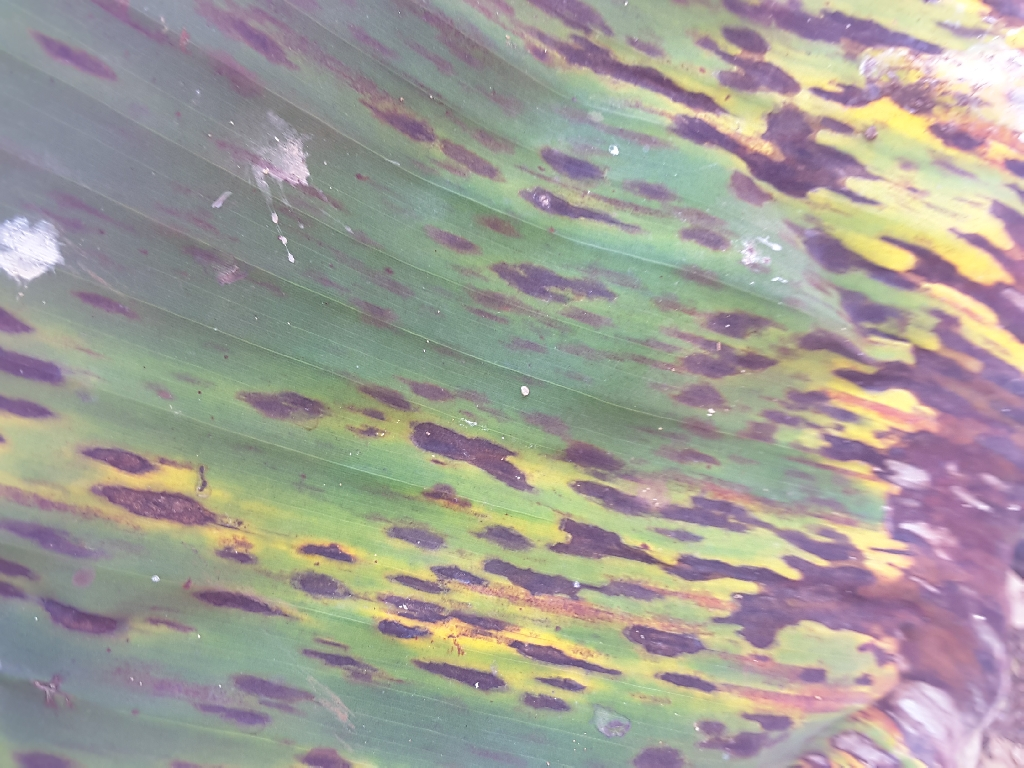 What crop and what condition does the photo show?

banana, black sigatoka
